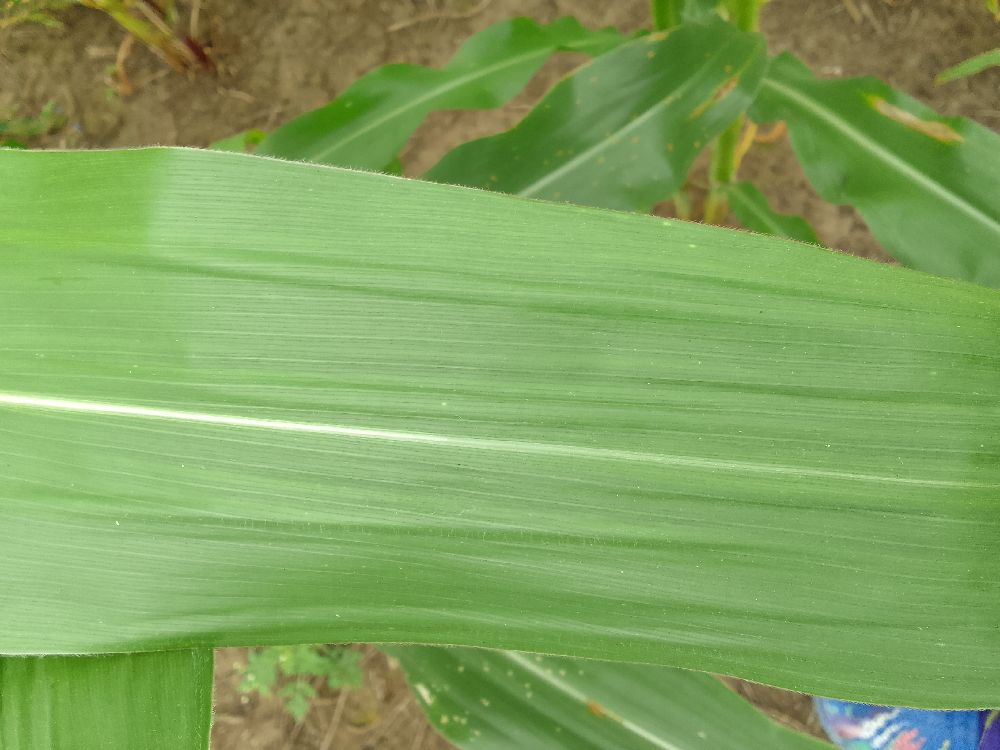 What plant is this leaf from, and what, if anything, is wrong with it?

maize, healthy
